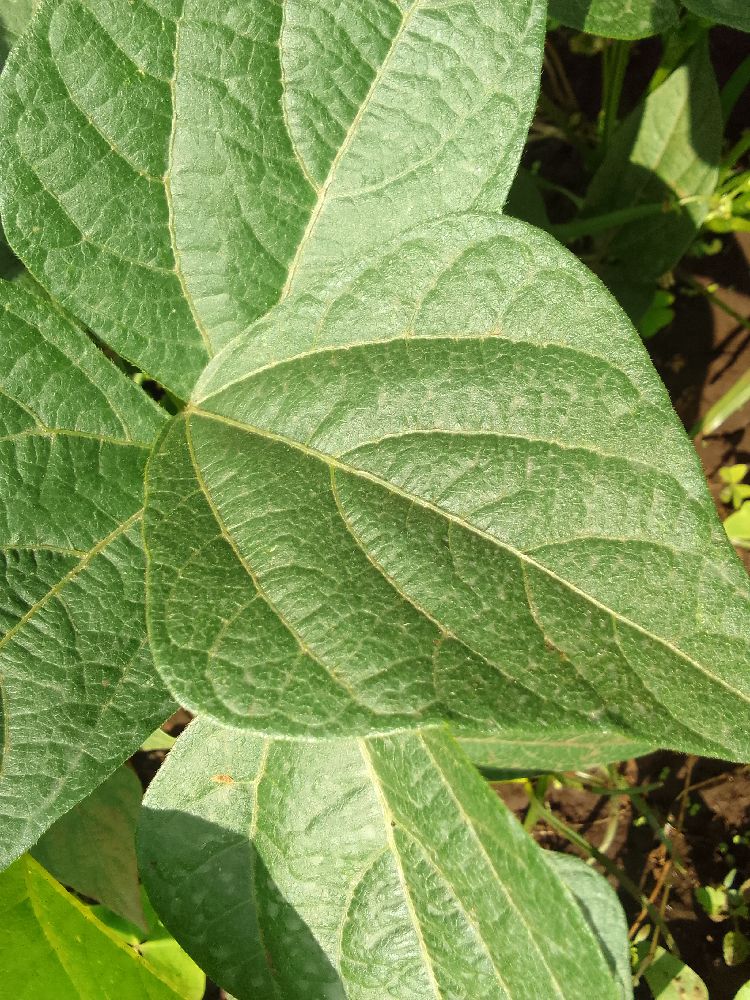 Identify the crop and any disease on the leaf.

common bean, healthy
